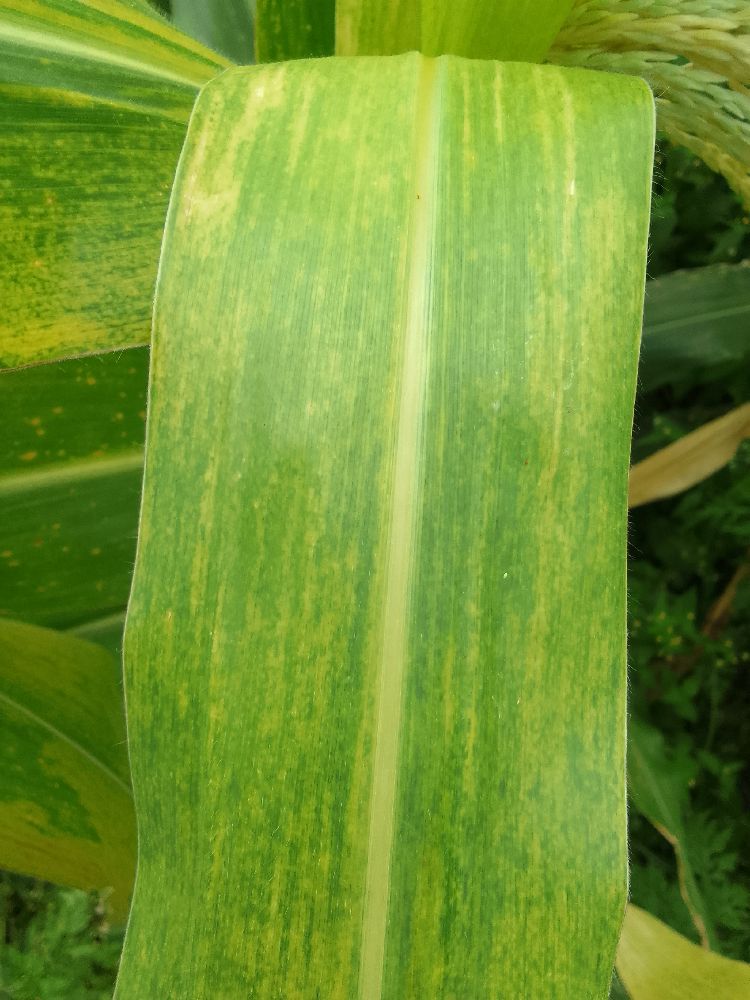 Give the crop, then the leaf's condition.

maize, maize lethal necrosis
